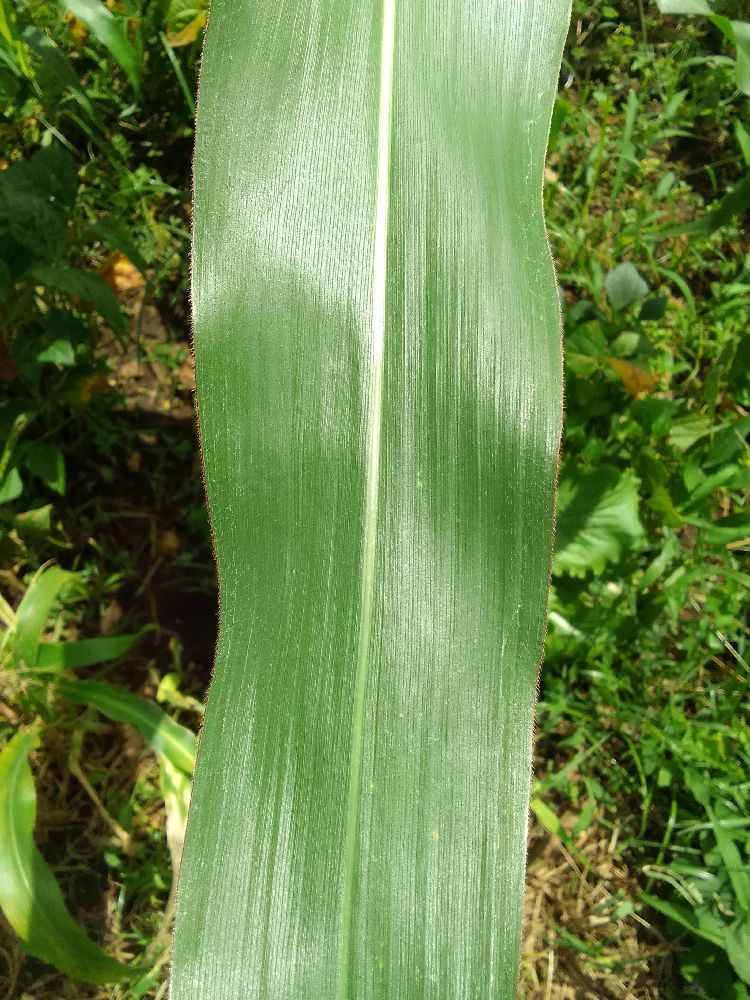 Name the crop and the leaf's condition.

maize, healthy
